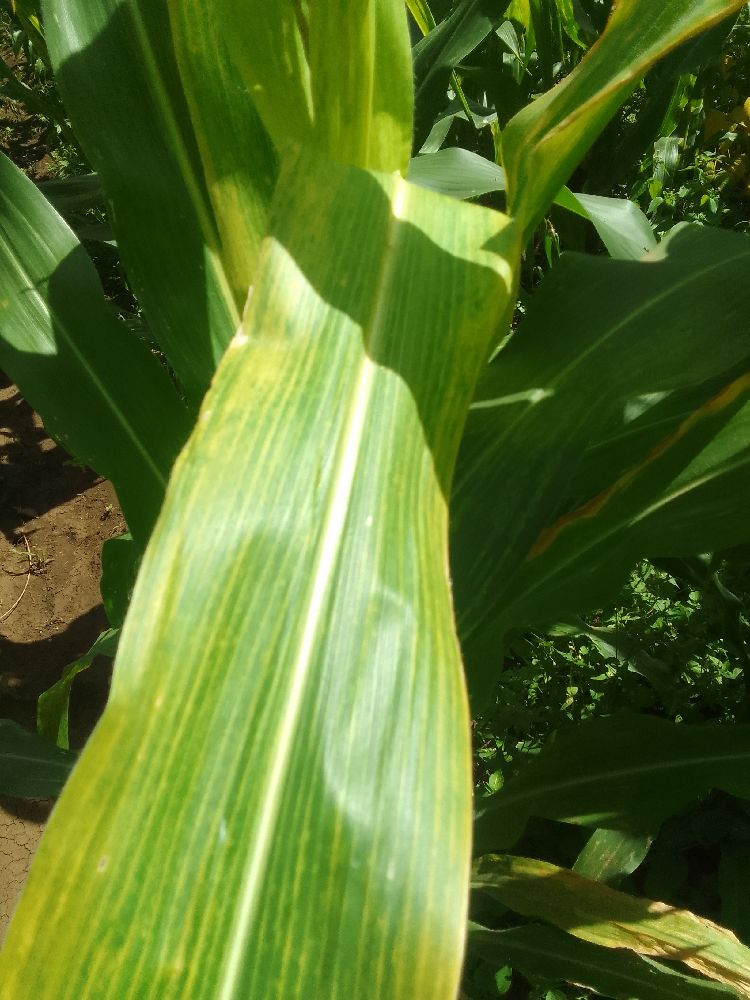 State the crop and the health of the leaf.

maize, maize lethal necrosis
